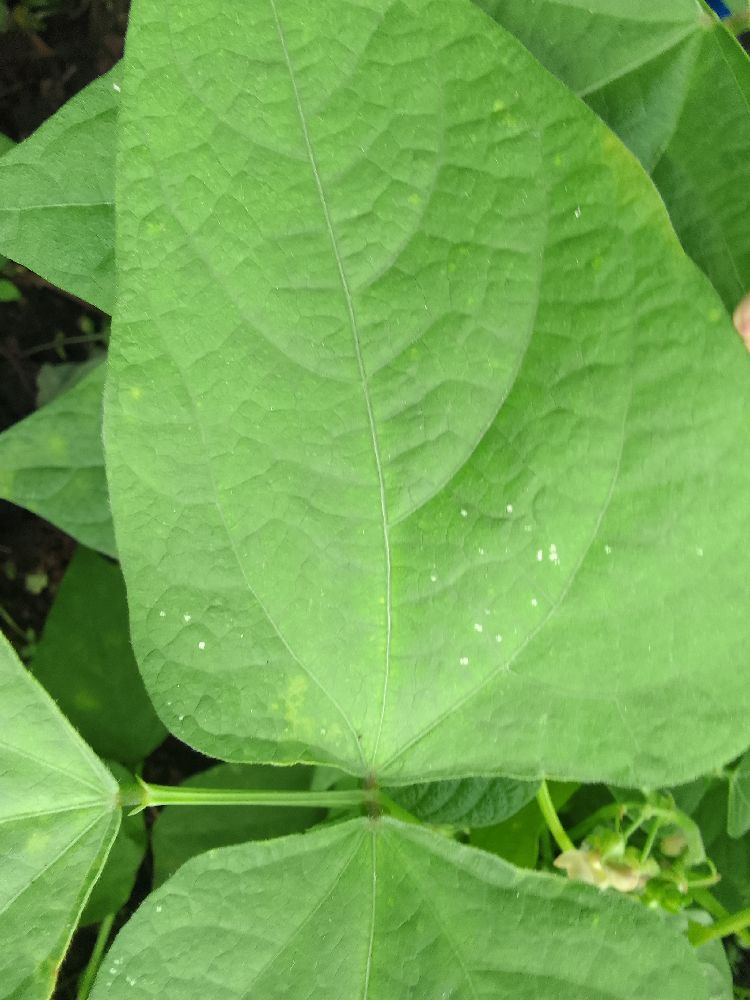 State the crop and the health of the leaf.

common bean, healthy
